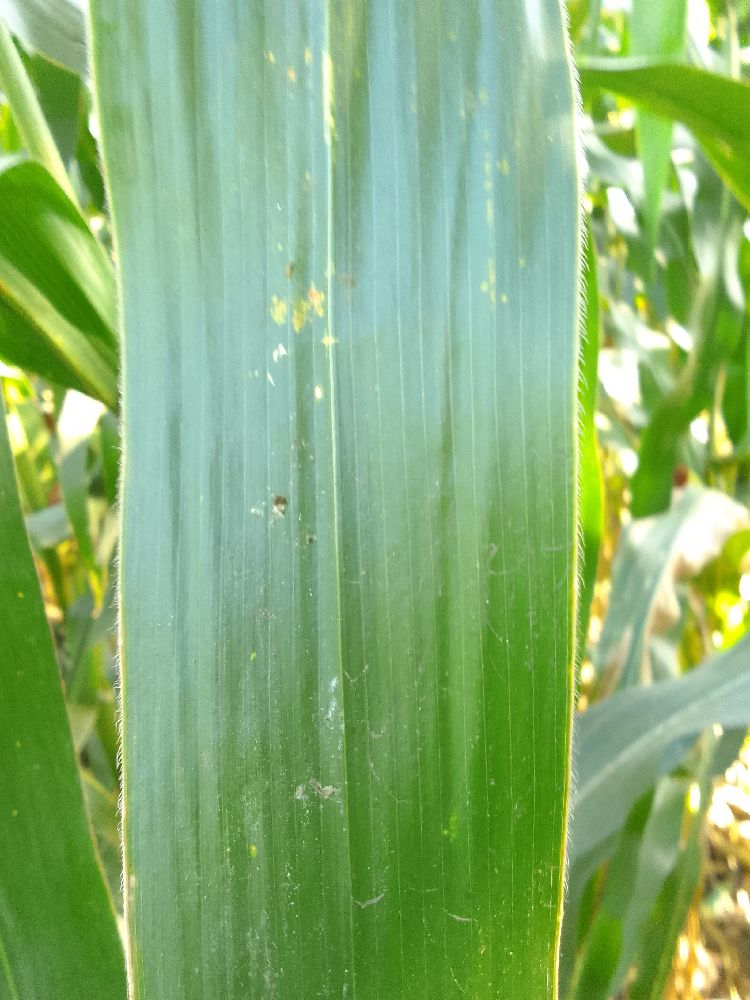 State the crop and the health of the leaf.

maize, healthy
